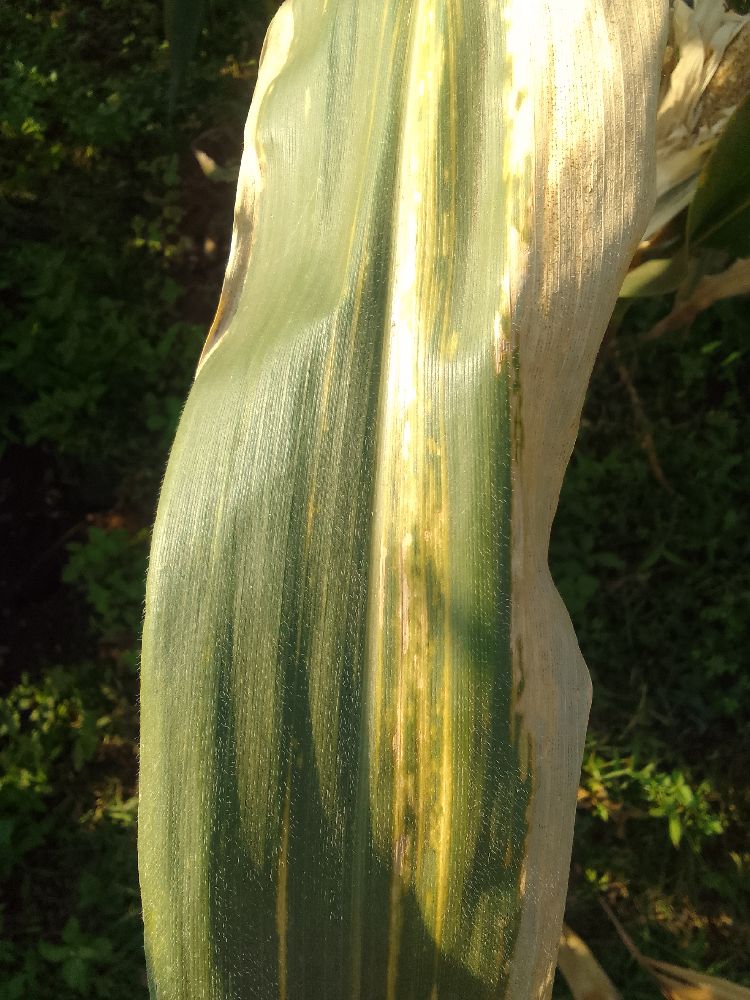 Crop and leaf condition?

maize, maize lethal necrosis
